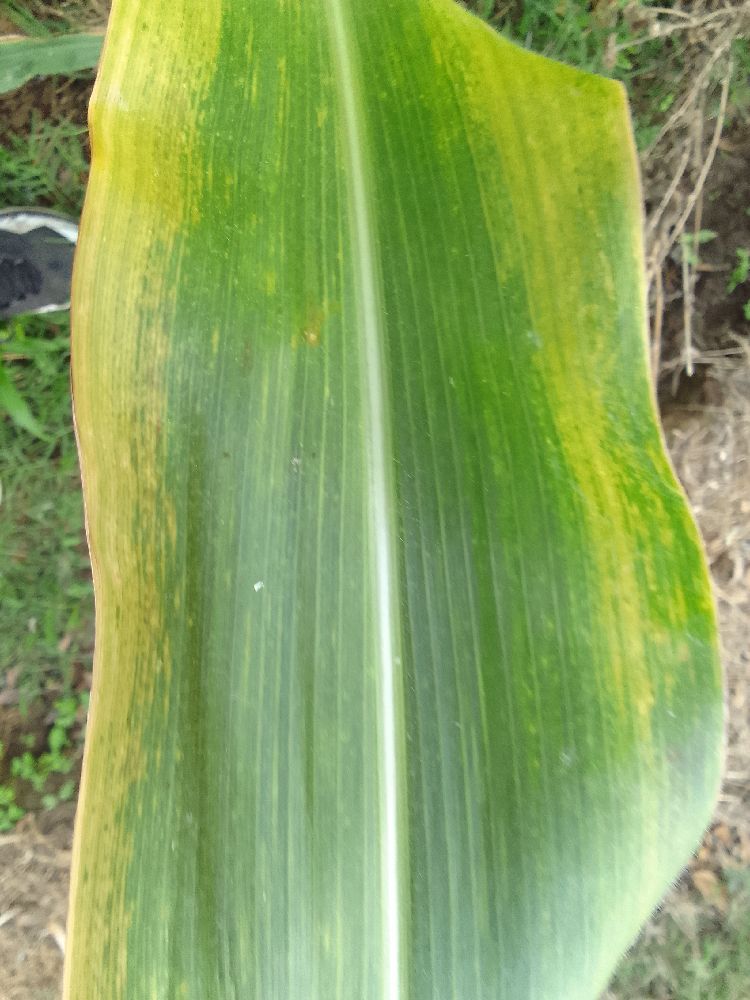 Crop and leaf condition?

maize, maize lethal necrosis
